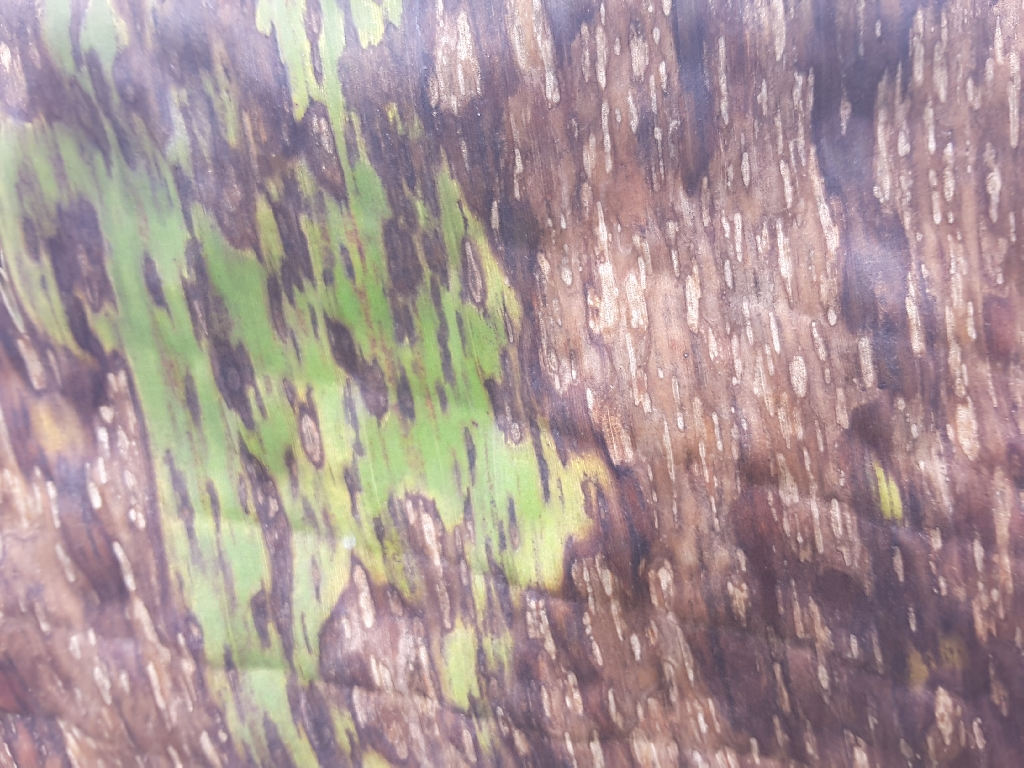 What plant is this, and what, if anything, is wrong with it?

banana, black sigatoka
